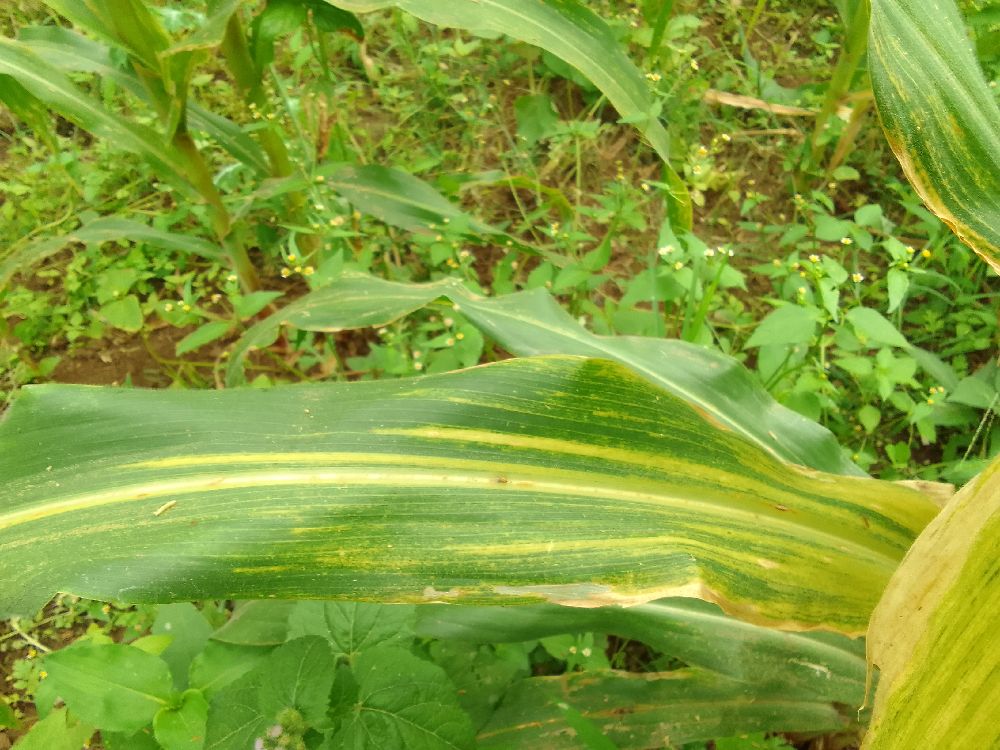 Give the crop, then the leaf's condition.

maize, maize lethal necrosis
